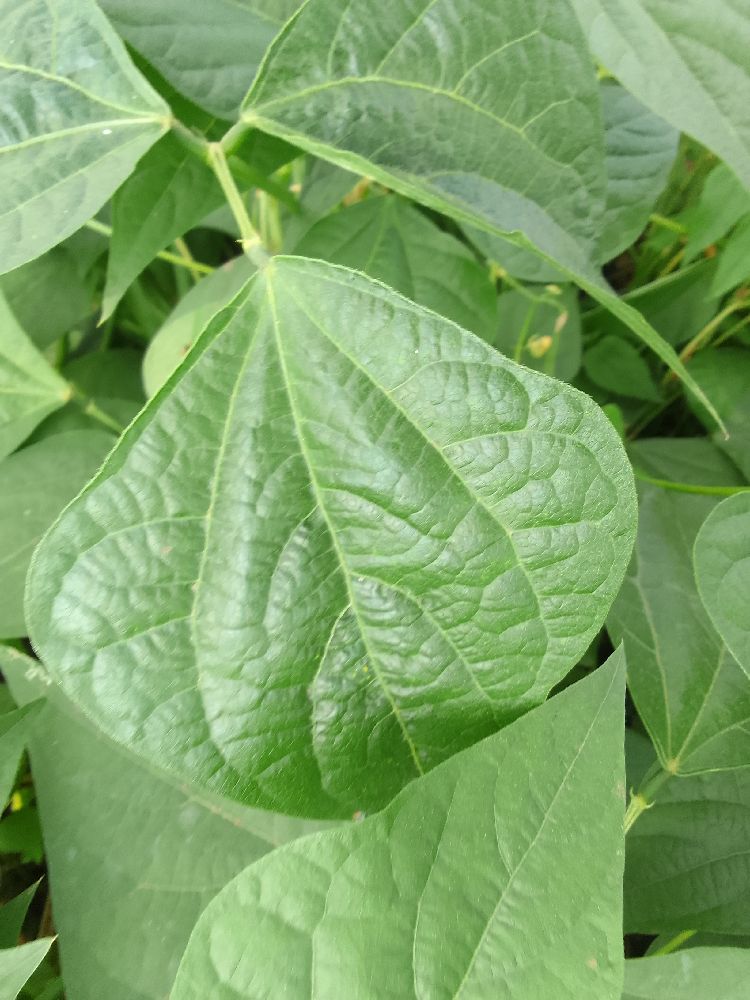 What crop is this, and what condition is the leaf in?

common bean, healthy
